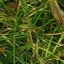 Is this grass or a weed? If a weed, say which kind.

grass
